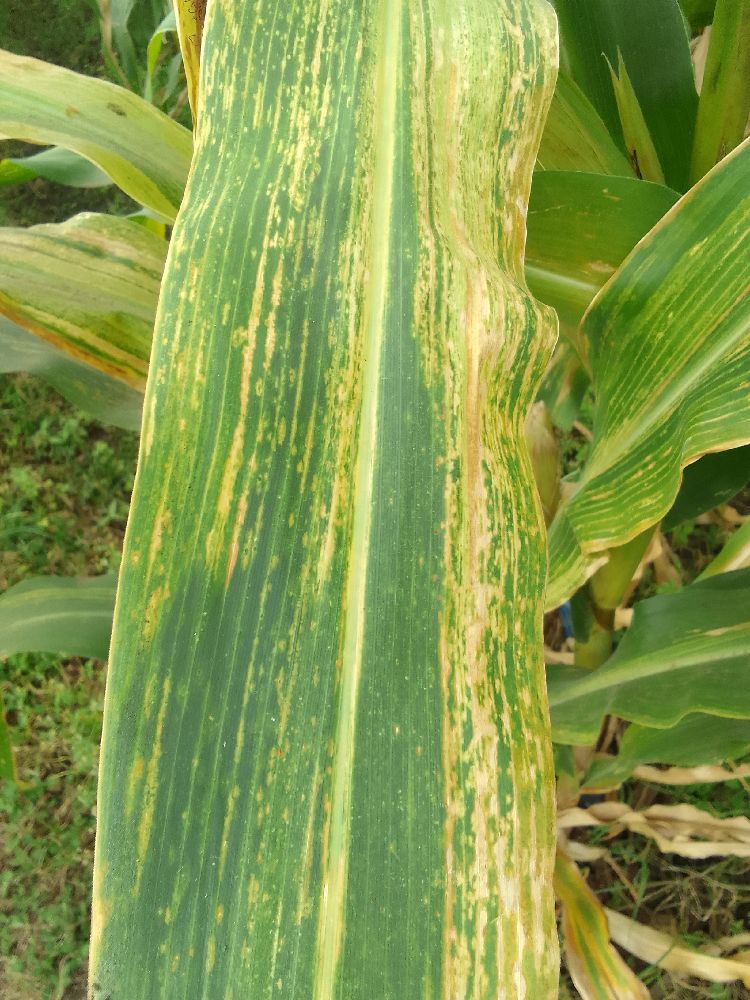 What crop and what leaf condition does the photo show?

maize, maize lethal necrosis
